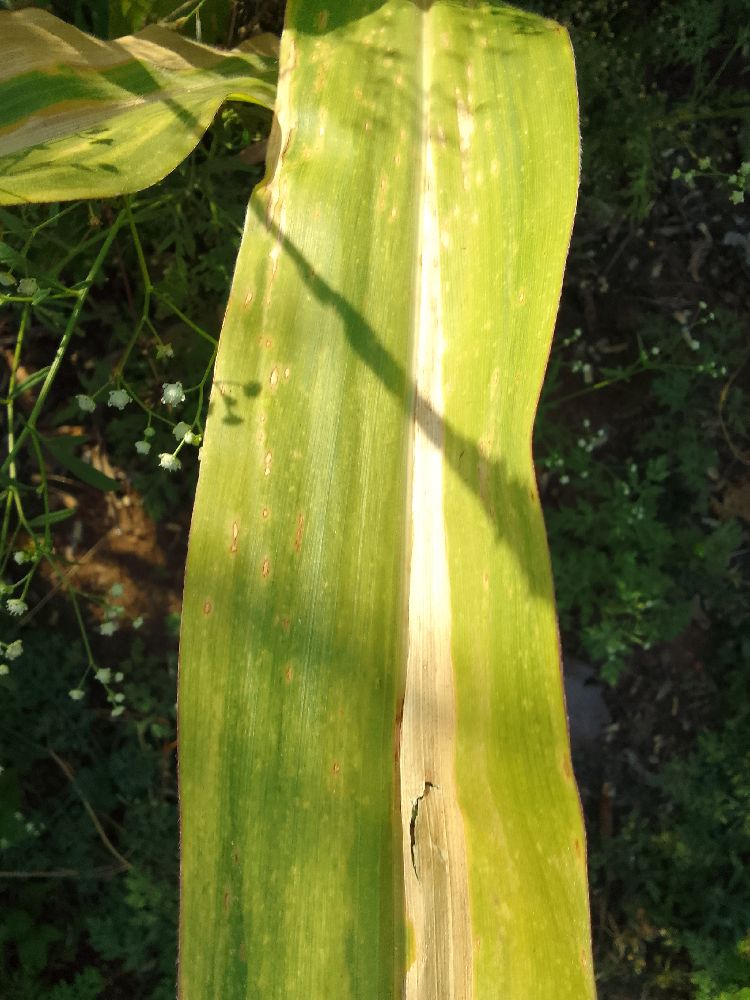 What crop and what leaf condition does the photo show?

maize, maize lethal necrosis
